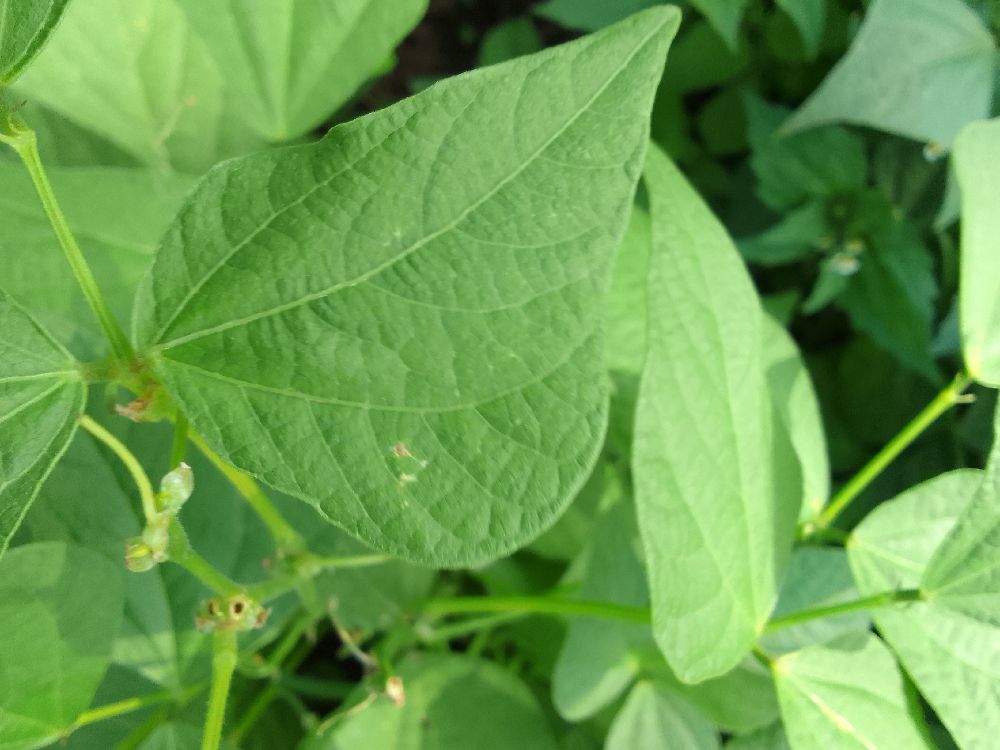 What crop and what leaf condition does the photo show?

common bean, healthy
